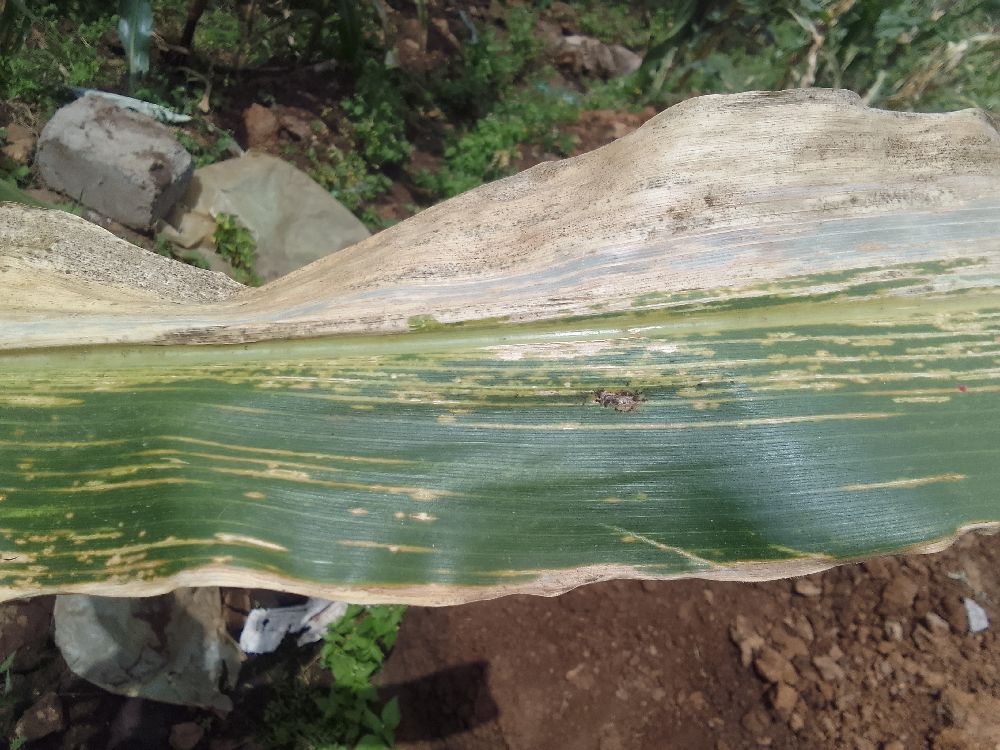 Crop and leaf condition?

maize, maize lethal necrosis
